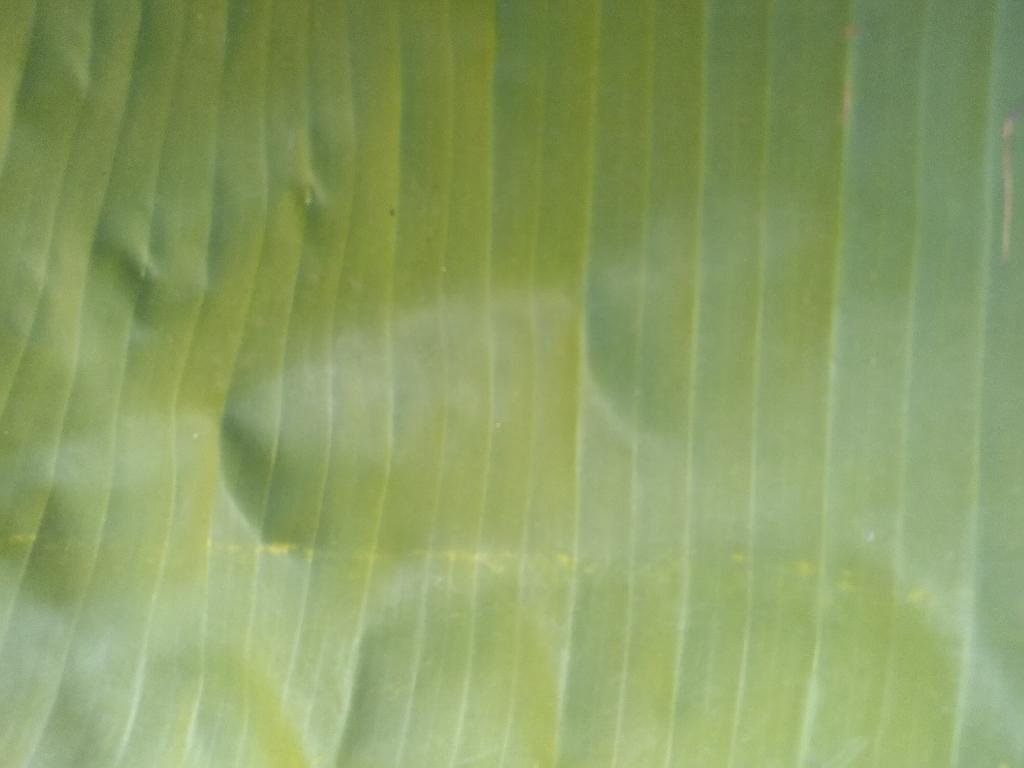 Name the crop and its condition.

banana, healthy
